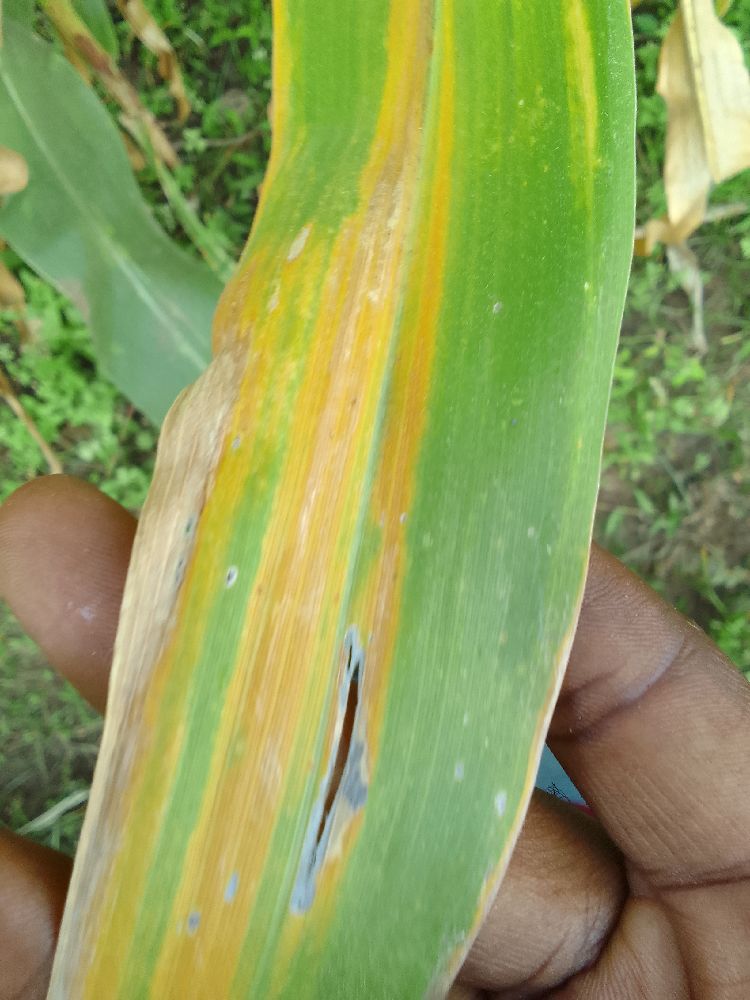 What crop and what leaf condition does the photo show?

maize, maize lethal necrosis
